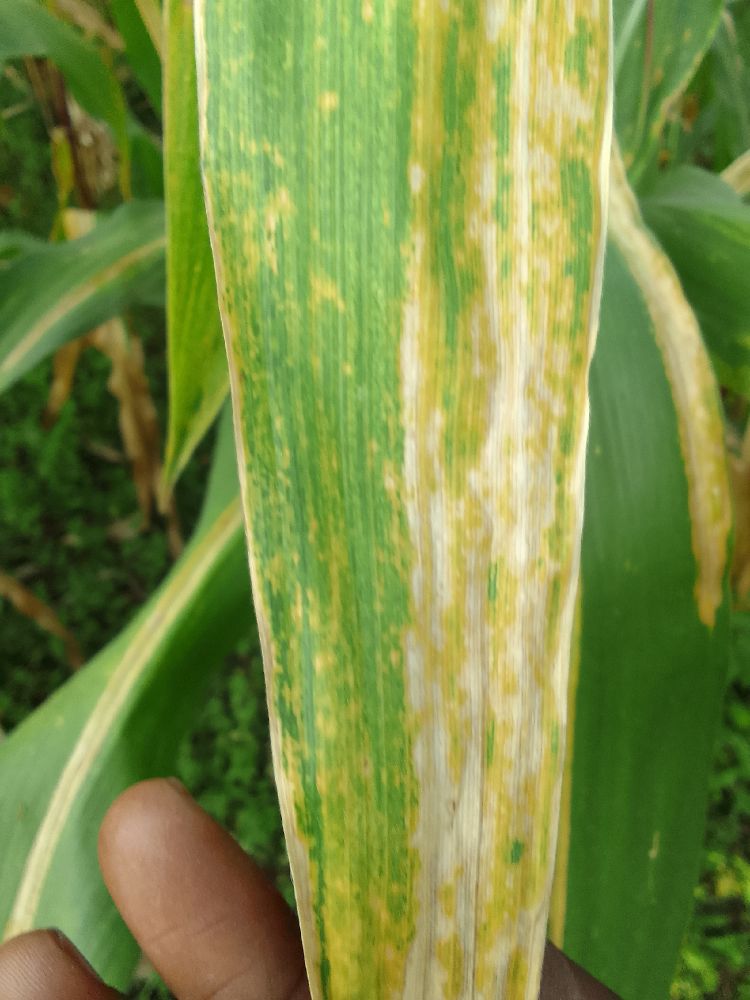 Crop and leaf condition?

maize, maize lethal necrosis
